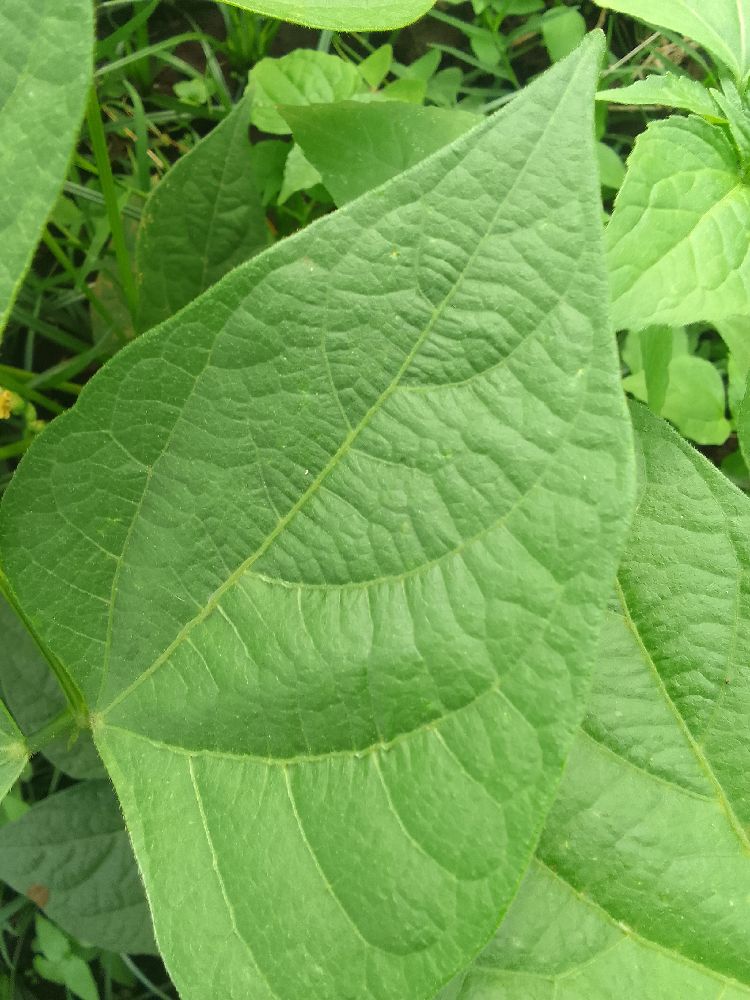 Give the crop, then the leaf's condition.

common bean, healthy
